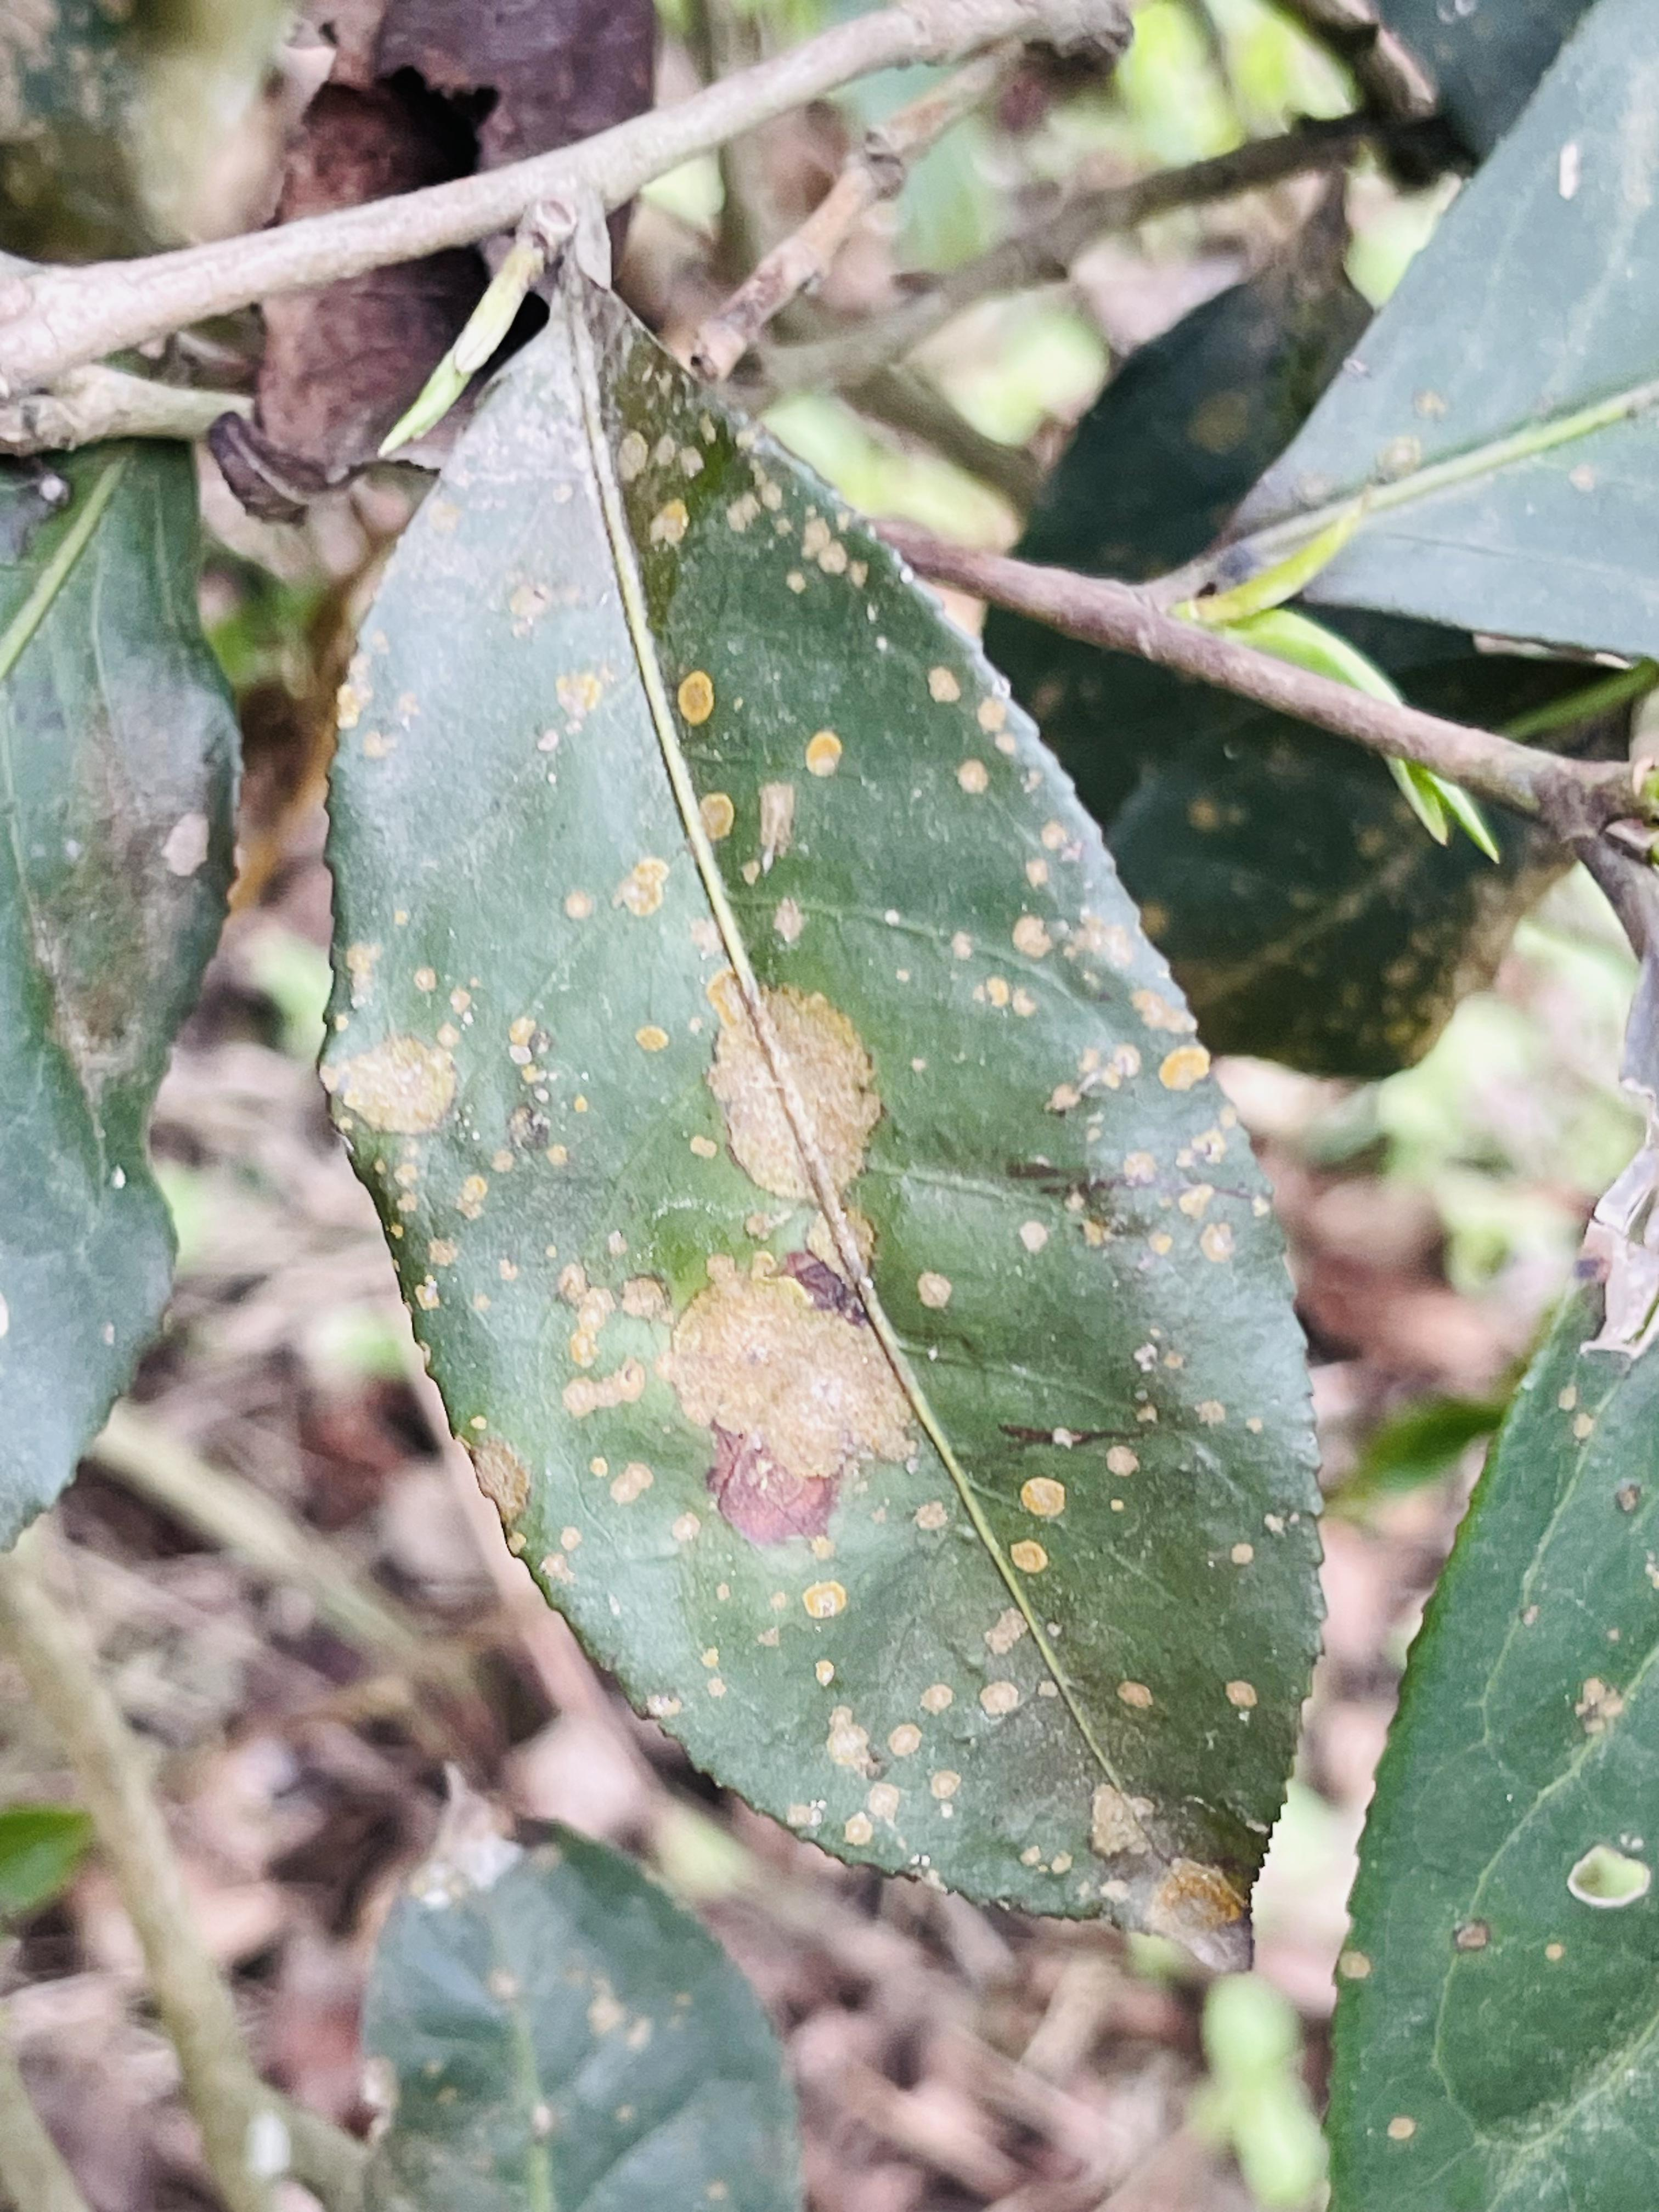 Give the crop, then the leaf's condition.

tea, red rust
